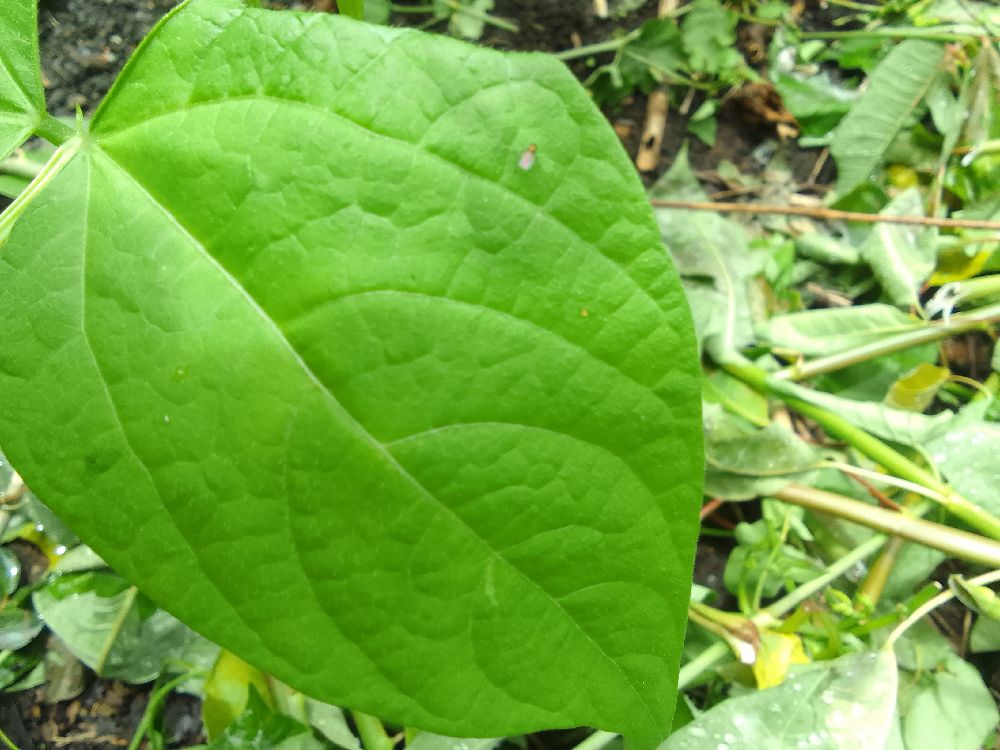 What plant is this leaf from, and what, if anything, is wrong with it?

common bean, healthy
